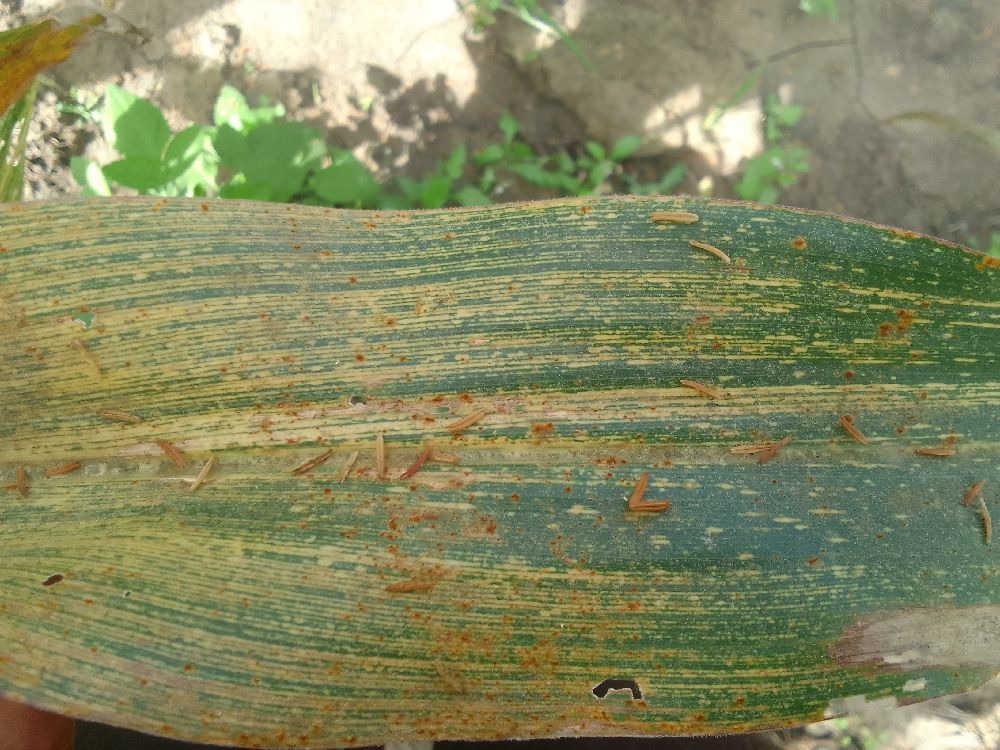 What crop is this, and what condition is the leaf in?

maize, maize streak virus
